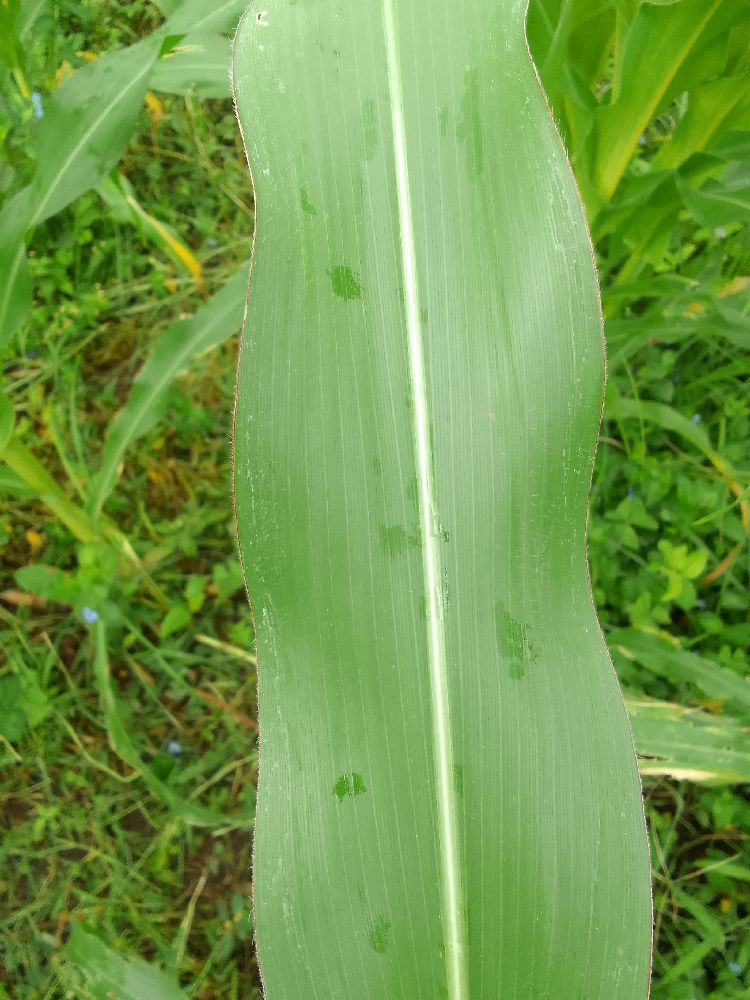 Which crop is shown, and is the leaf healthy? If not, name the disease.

maize, healthy
